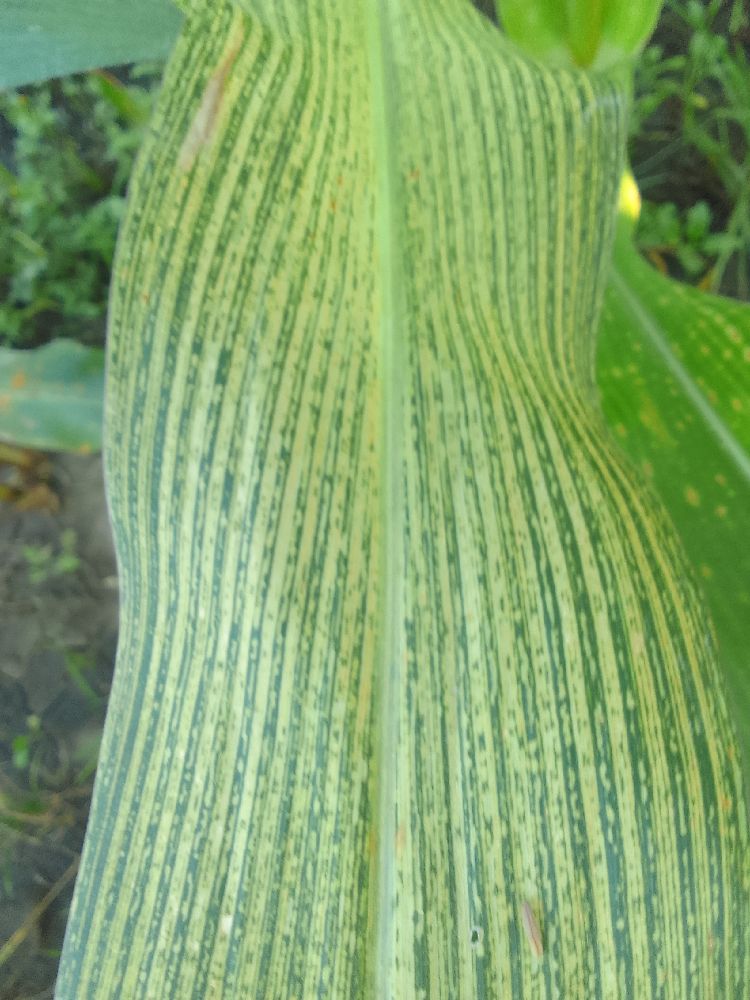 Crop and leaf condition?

maize, maize streak virus
